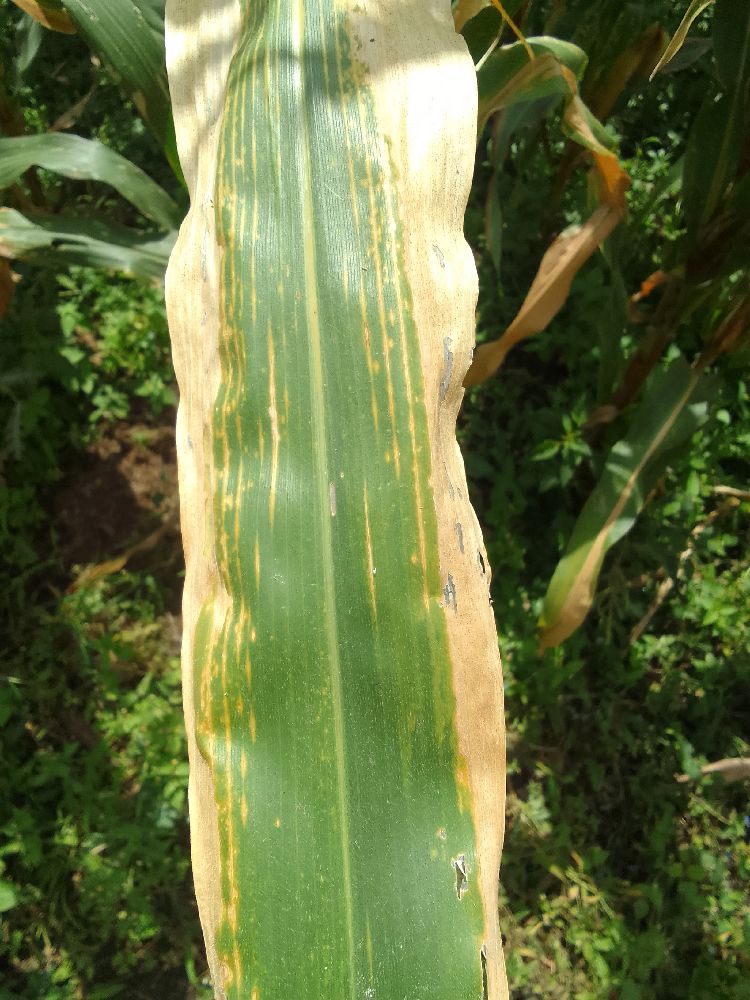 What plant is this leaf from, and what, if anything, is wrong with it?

maize, maize lethal necrosis
